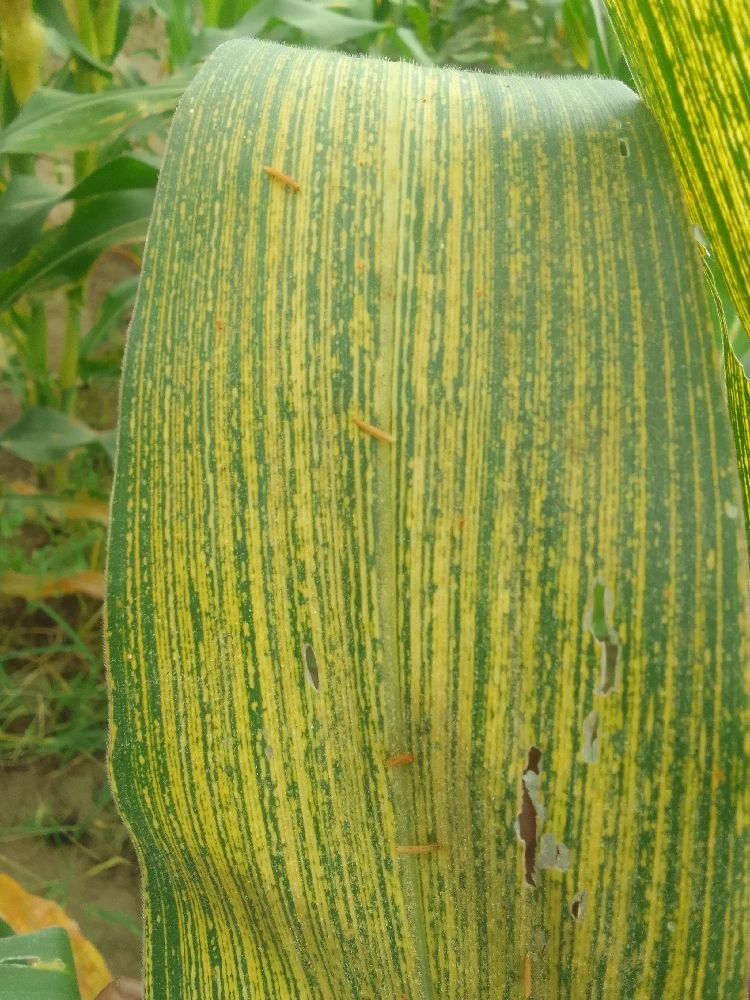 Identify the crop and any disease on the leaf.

maize, maize streak virus
